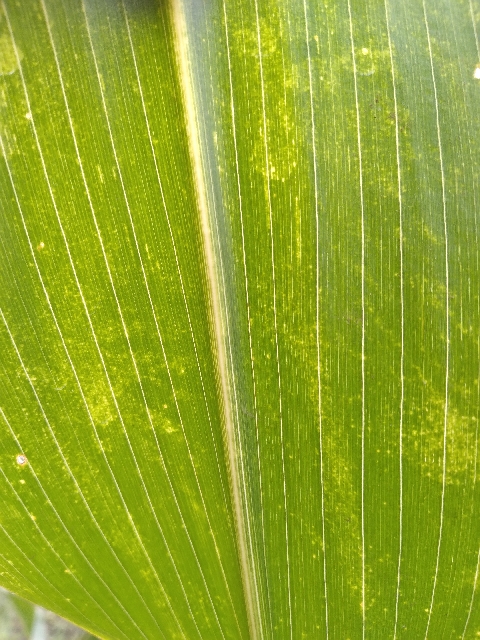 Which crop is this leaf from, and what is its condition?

maize, maize lethal necrosis
